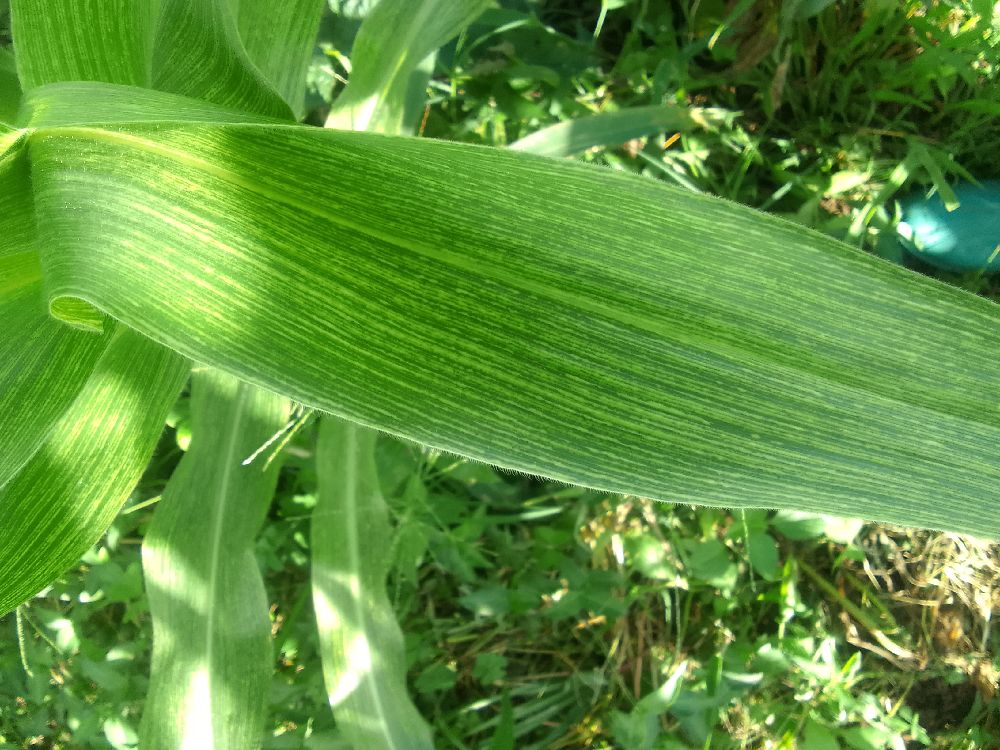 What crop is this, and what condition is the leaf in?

maize, maize streak virus
